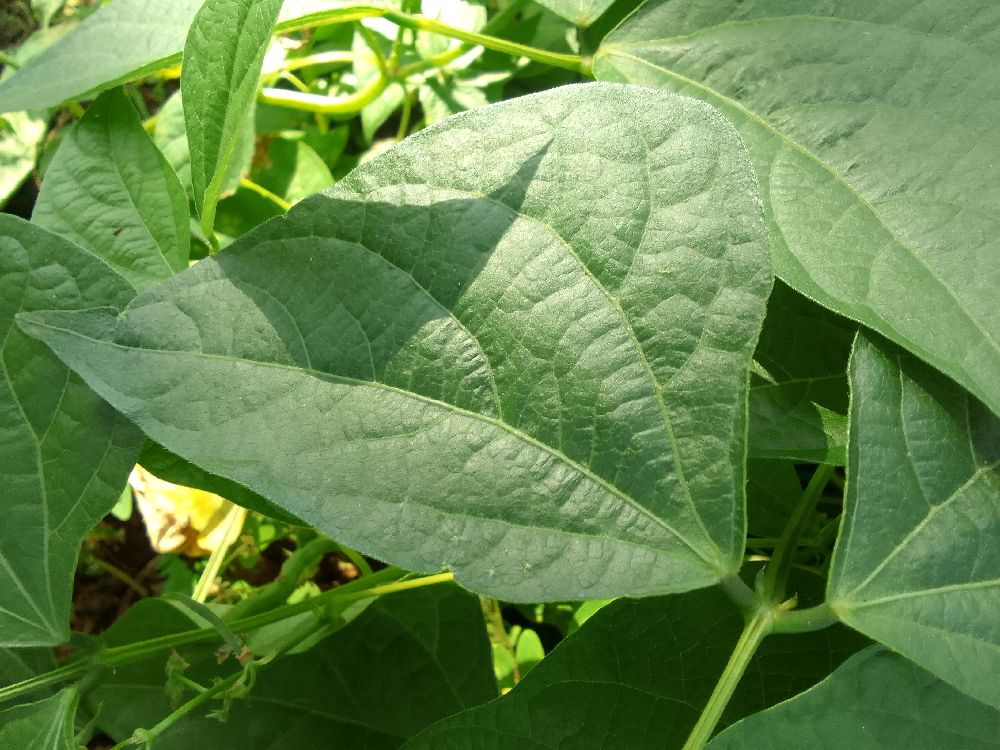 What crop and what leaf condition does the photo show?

common bean, healthy
